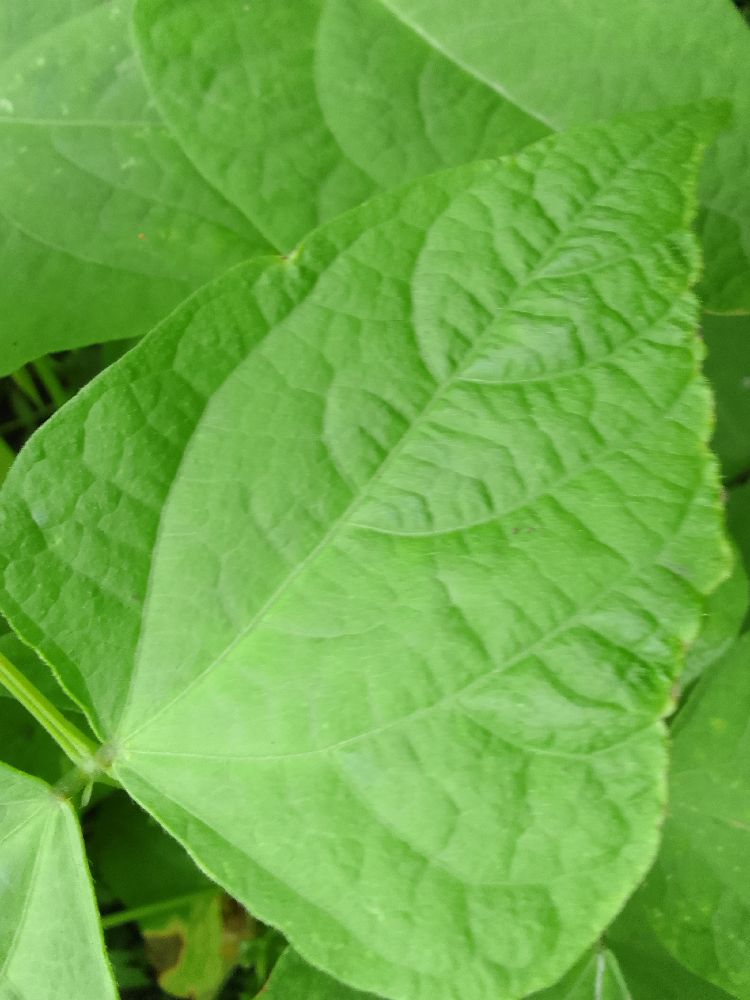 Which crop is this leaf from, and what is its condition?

common bean, healthy
